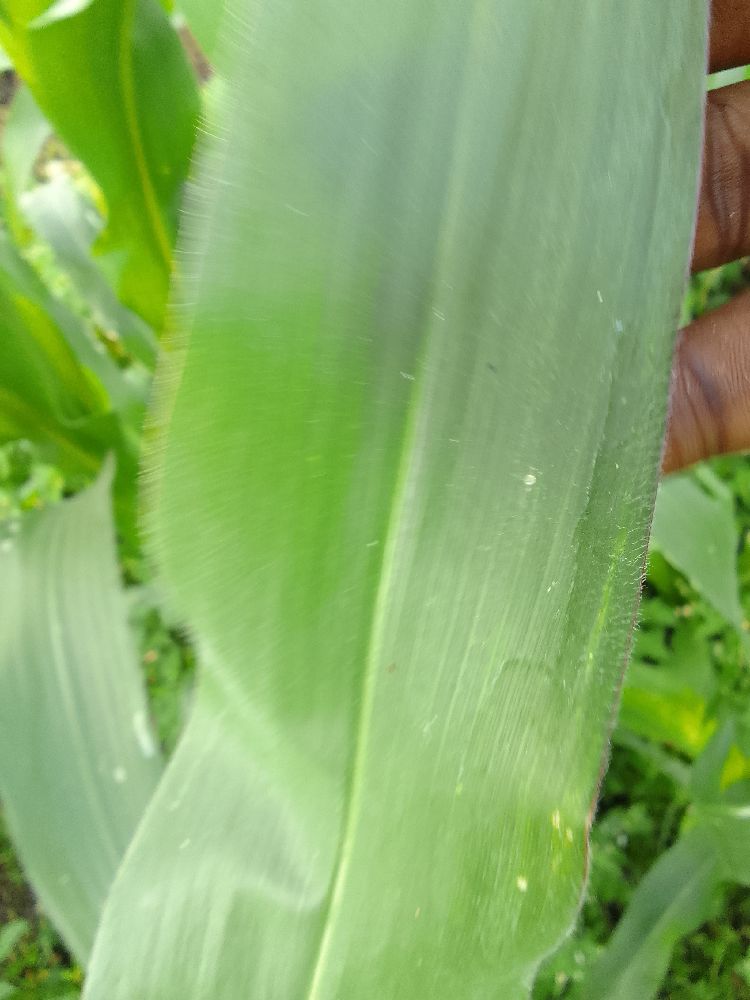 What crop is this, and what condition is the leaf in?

maize, healthy
